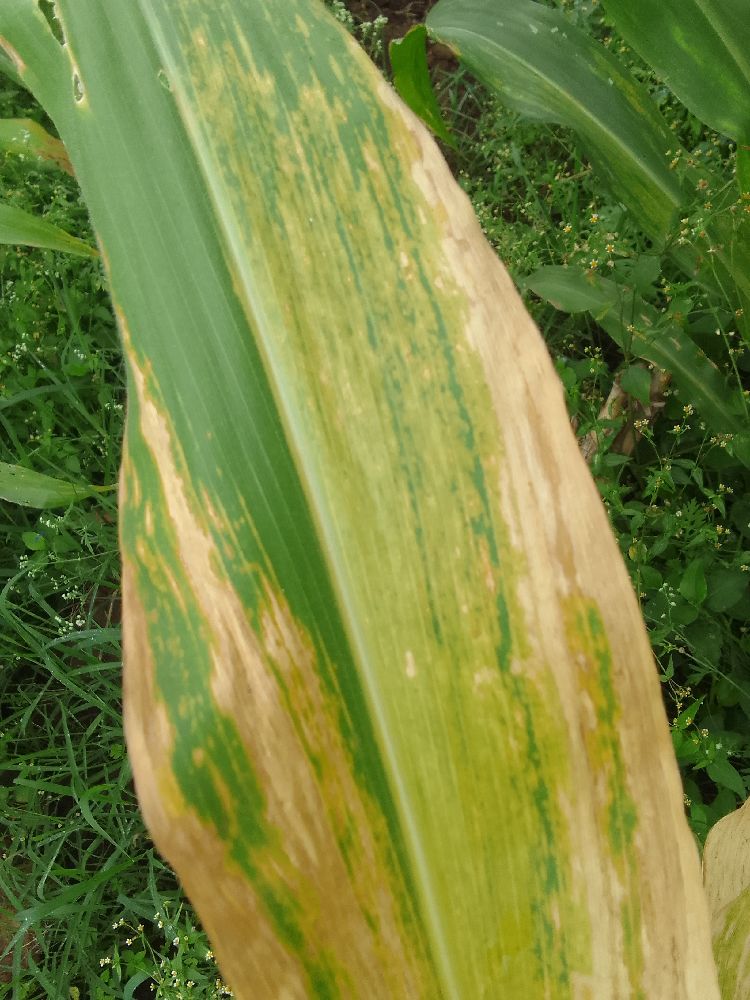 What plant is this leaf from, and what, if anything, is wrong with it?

maize, maize lethal necrosis
